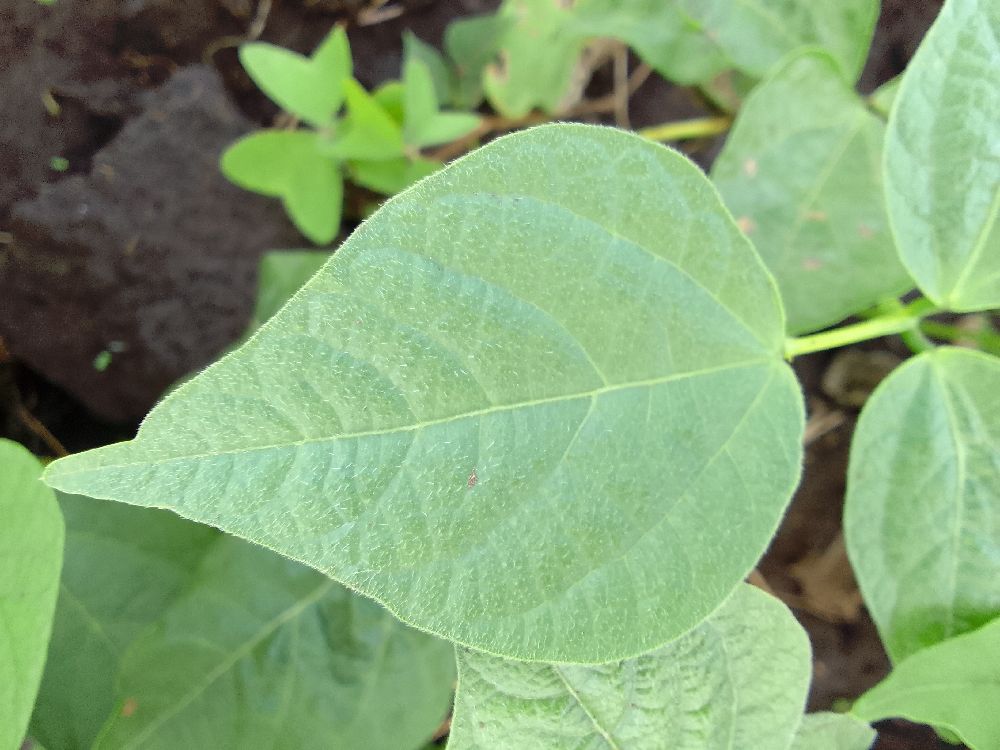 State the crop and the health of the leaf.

common bean, healthy
